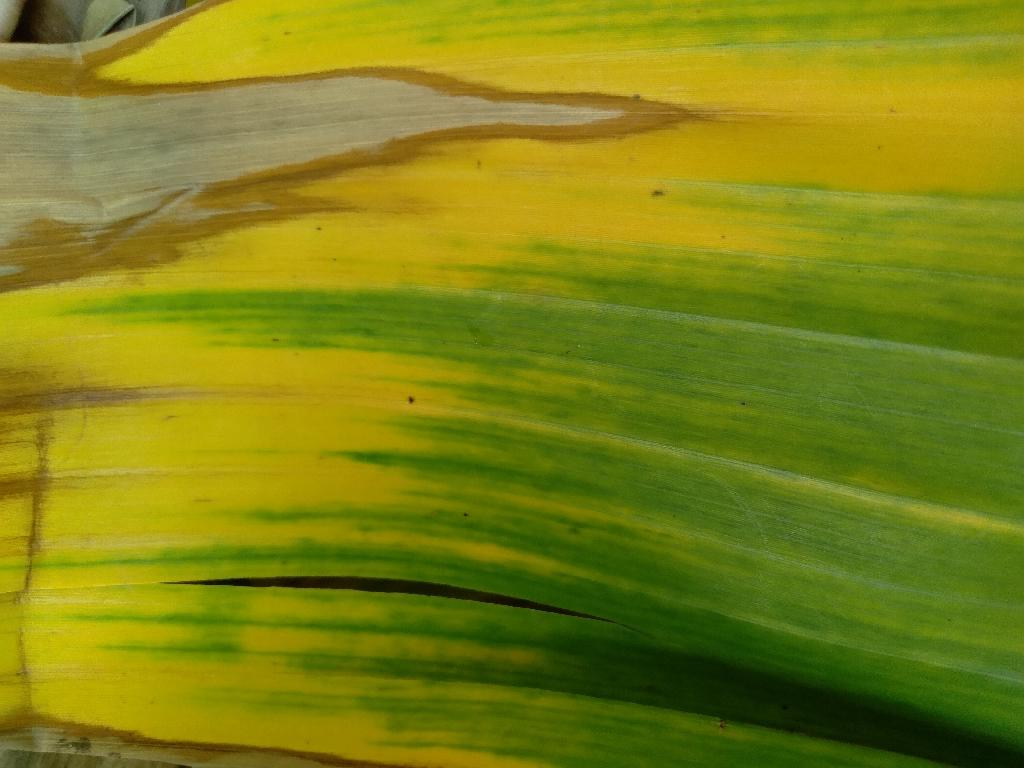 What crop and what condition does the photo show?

banana, fusarium wilt race 1
